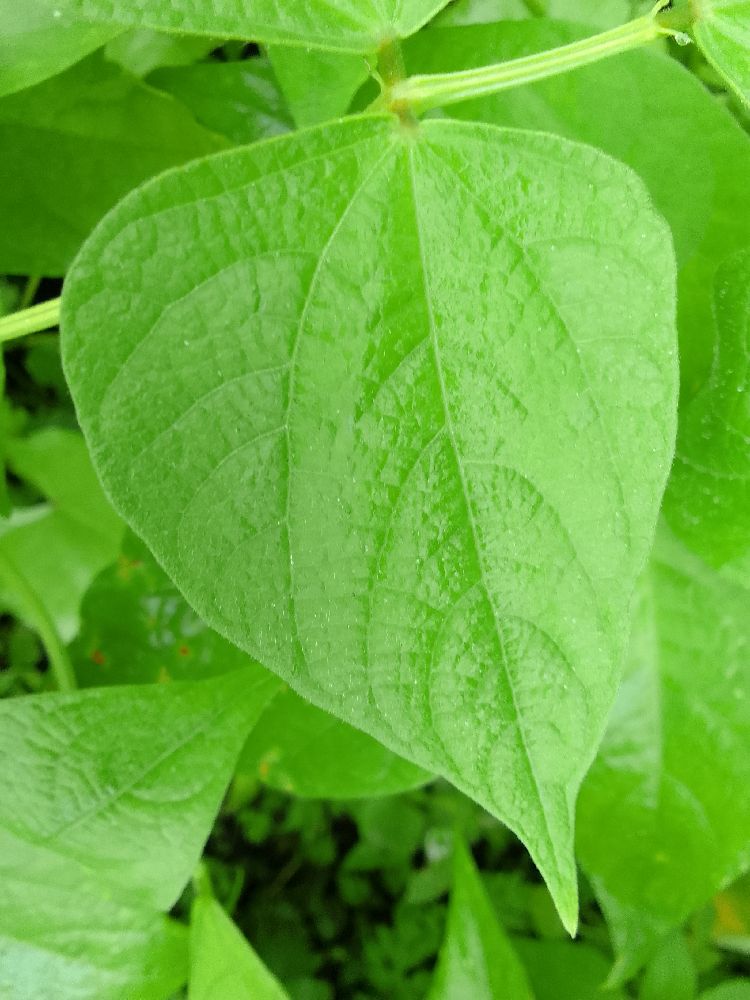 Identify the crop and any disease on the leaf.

common bean, healthy
